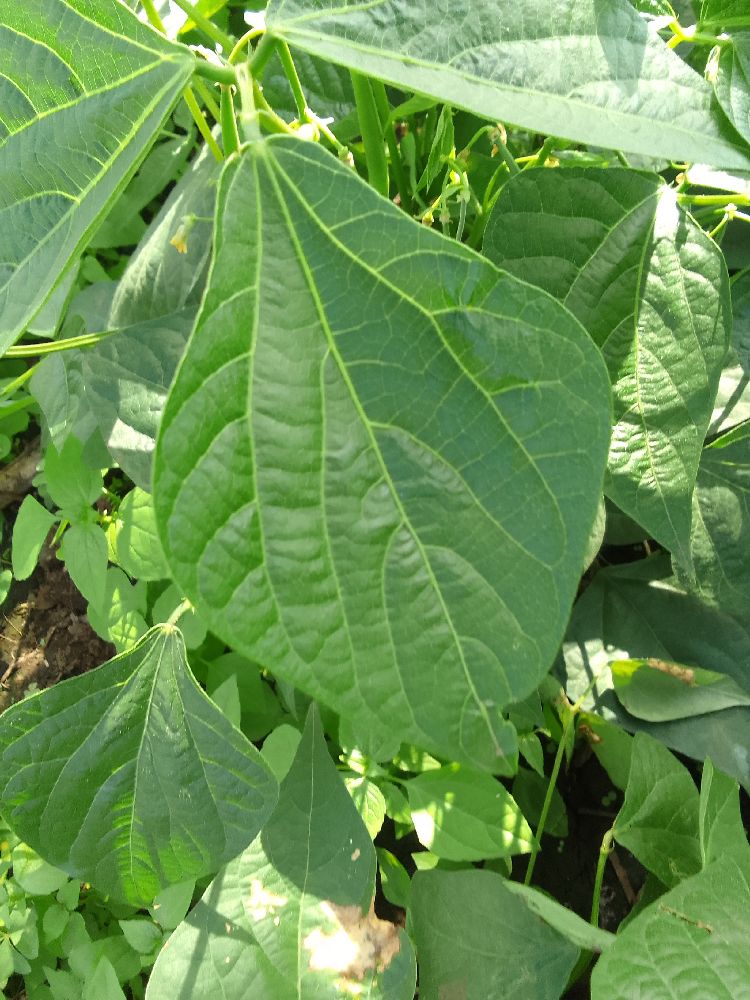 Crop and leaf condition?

common bean, healthy
